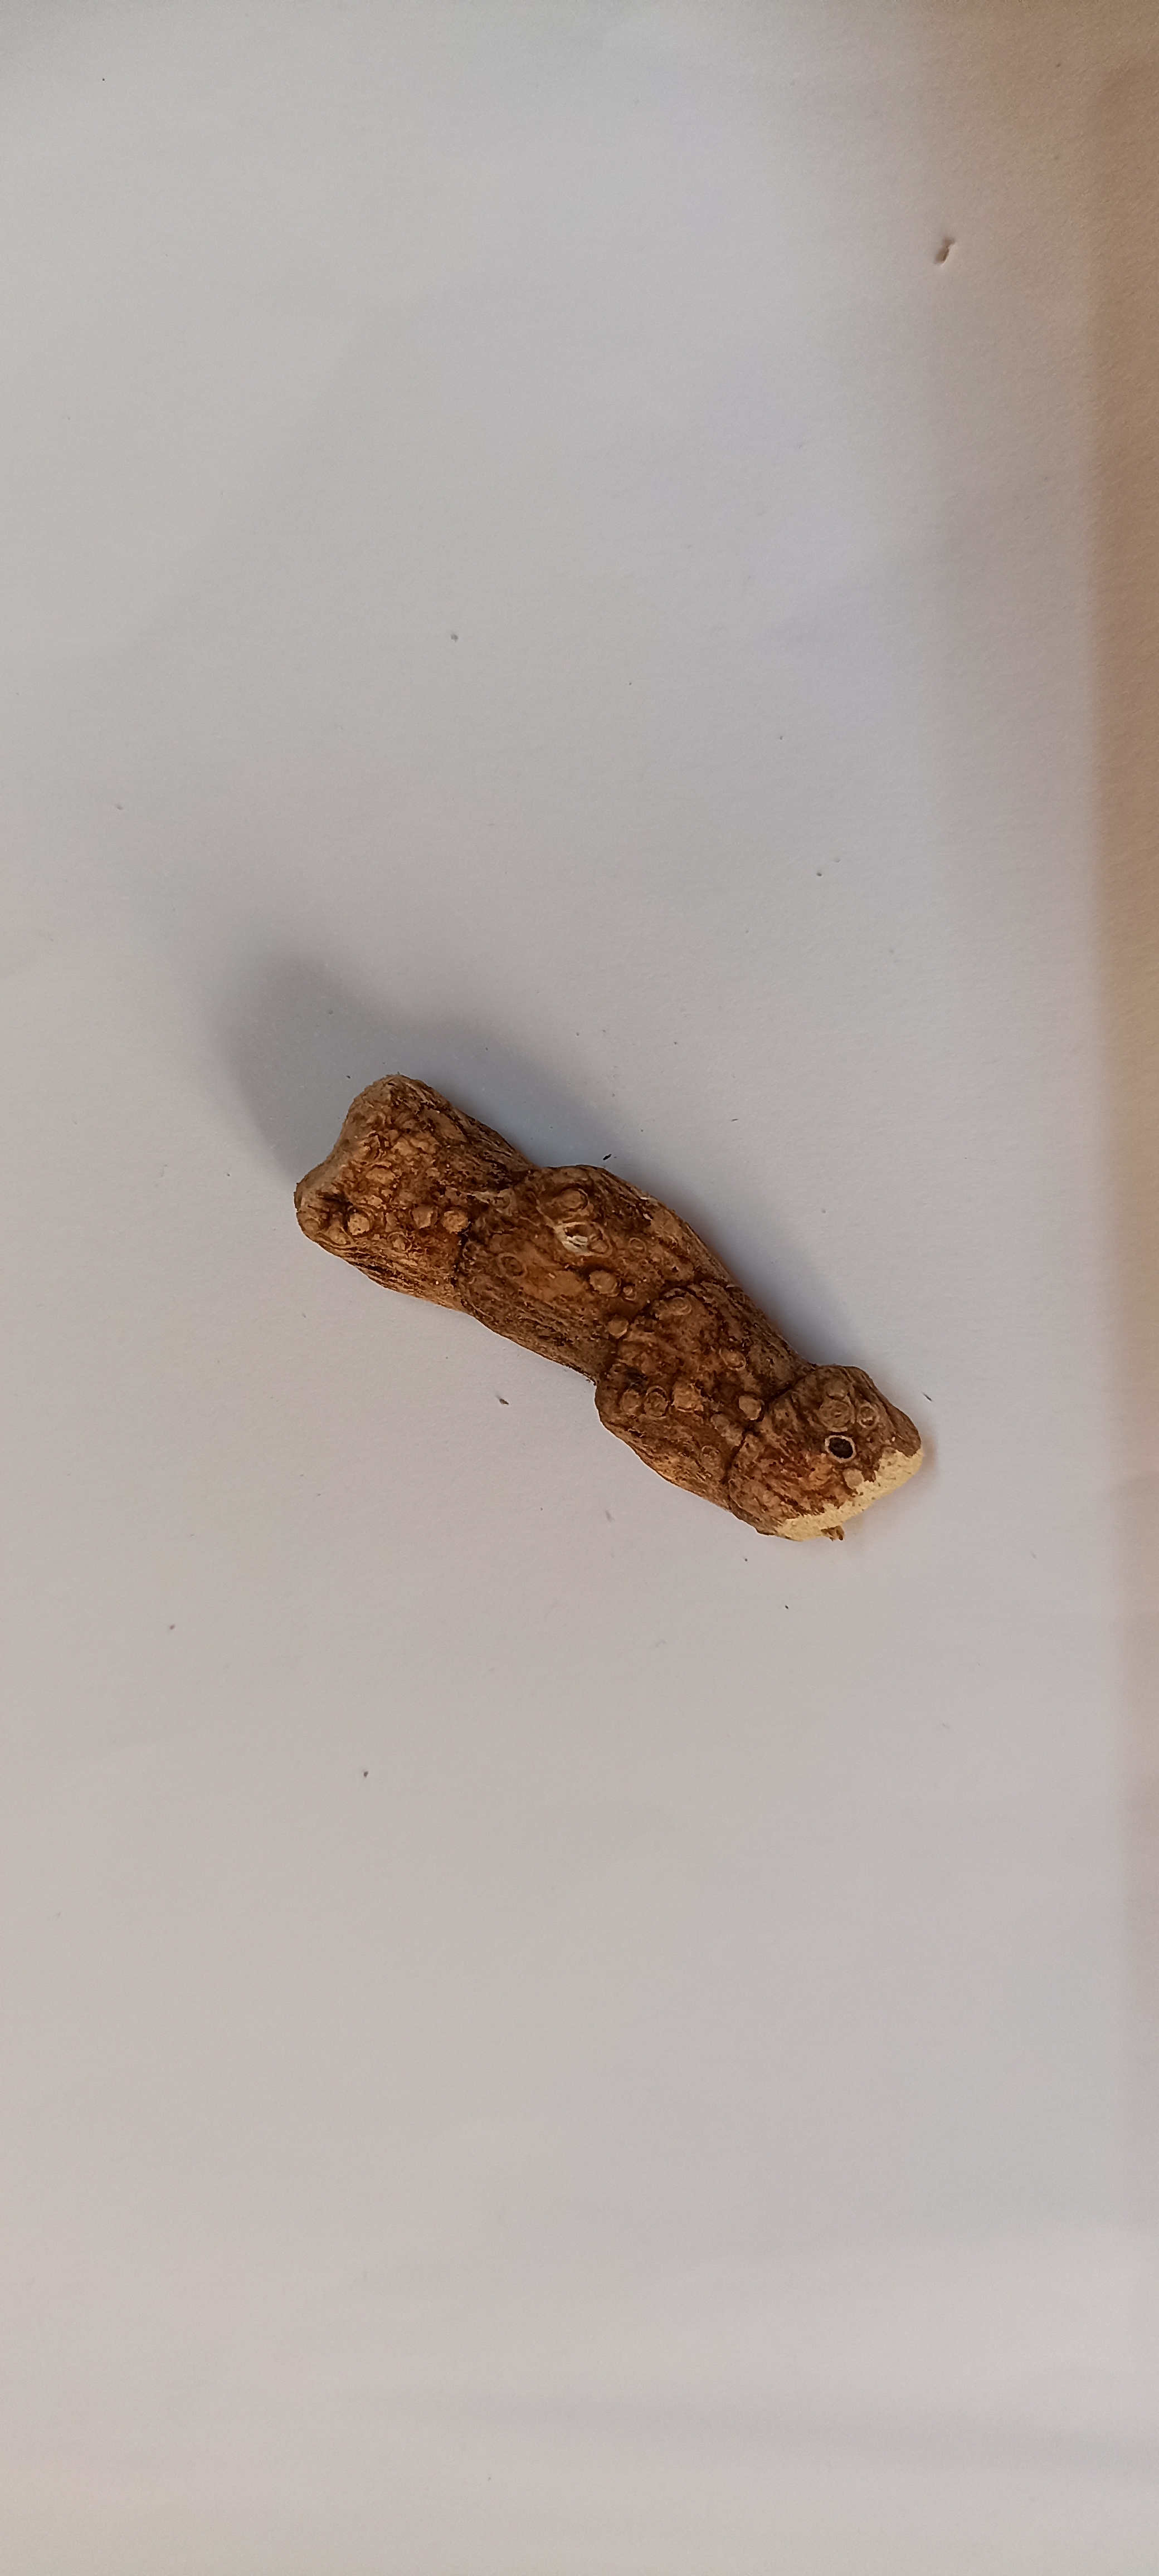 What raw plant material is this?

vekhand
